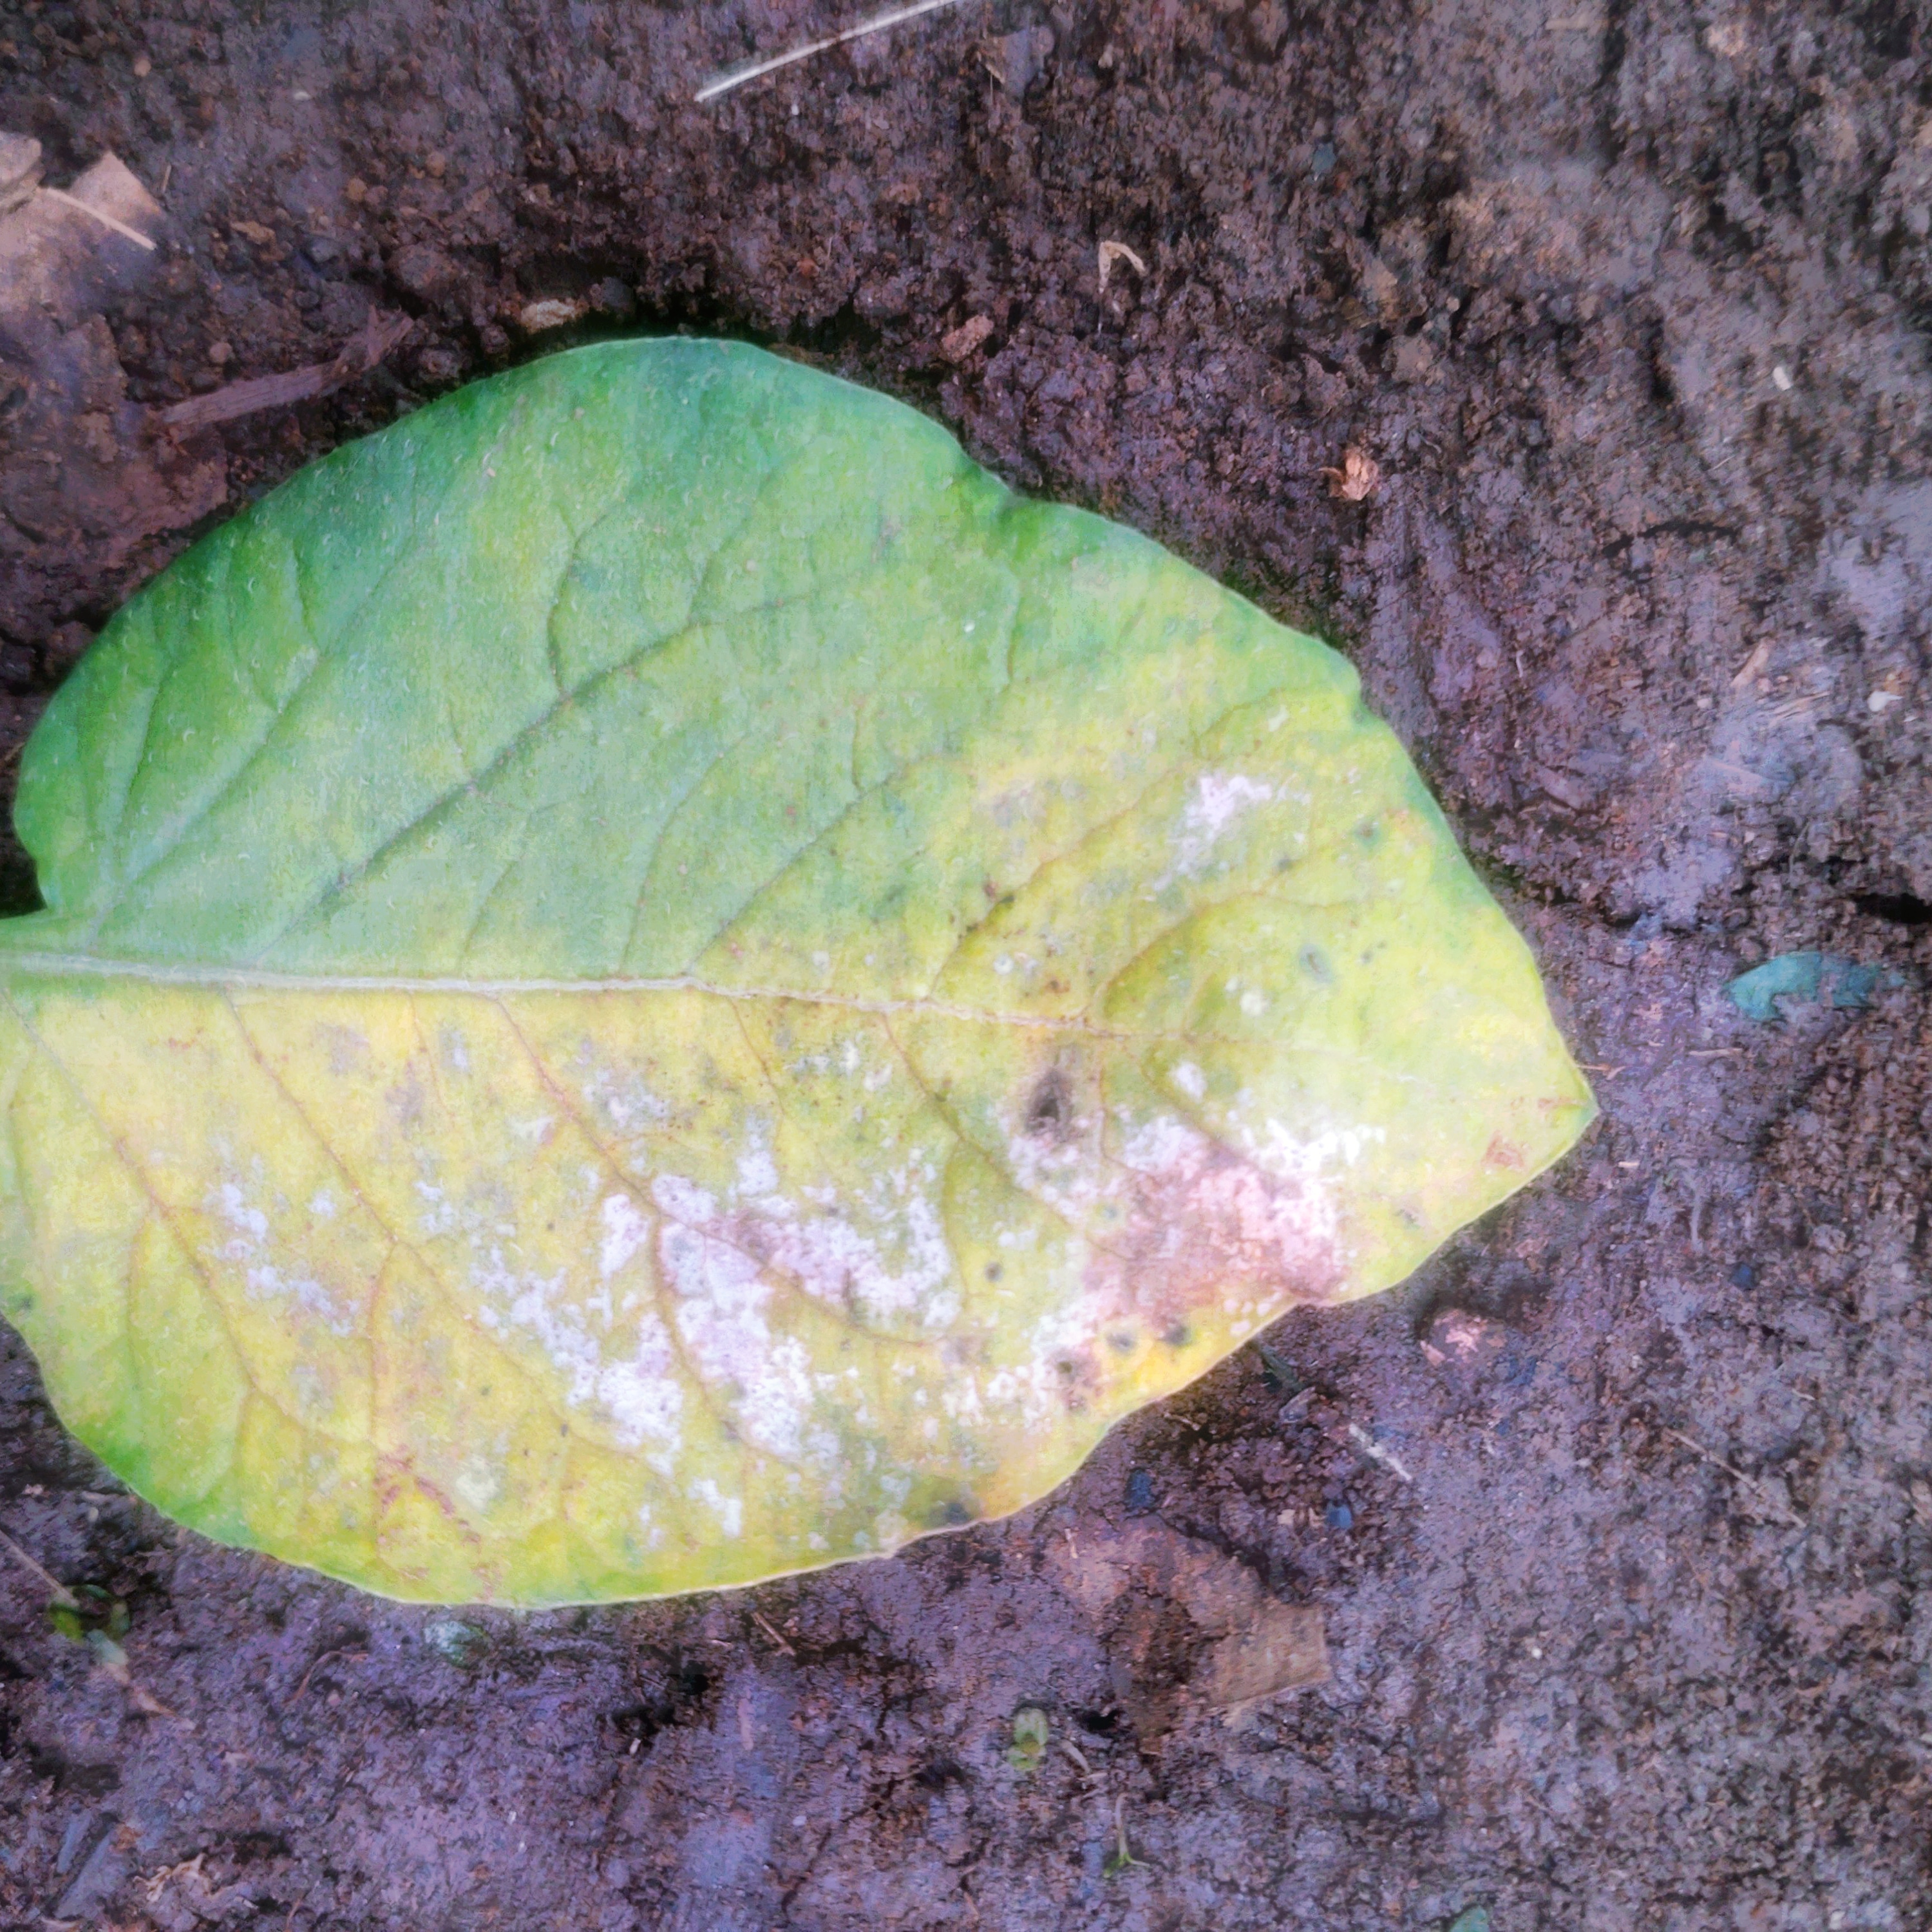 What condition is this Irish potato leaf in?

late blight
